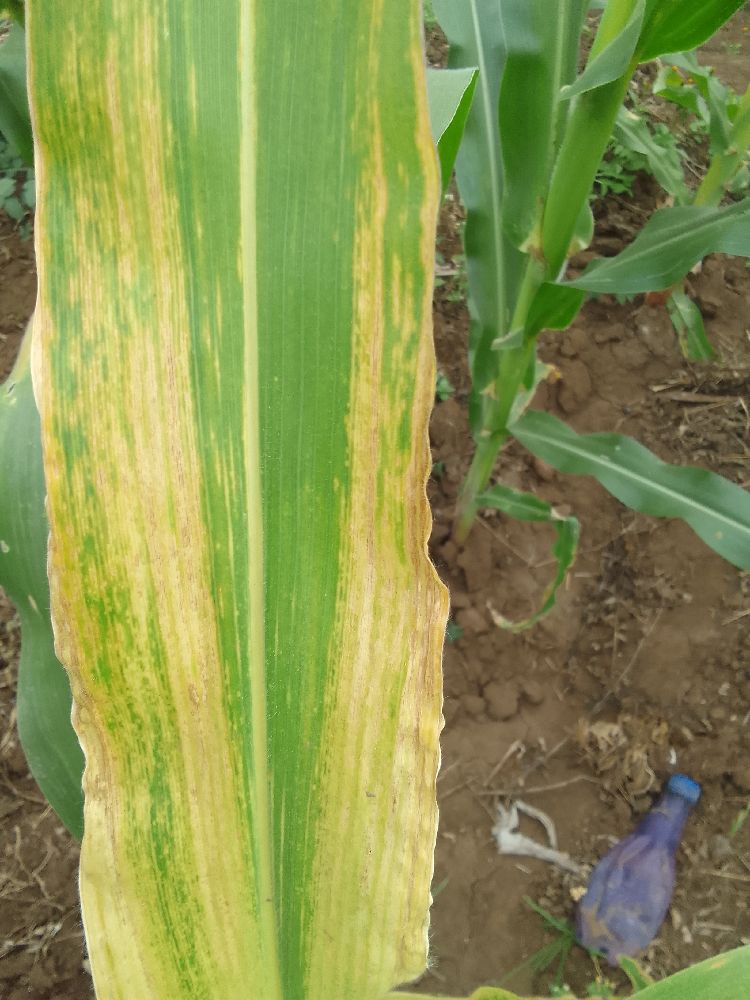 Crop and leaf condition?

maize, maize lethal necrosis
